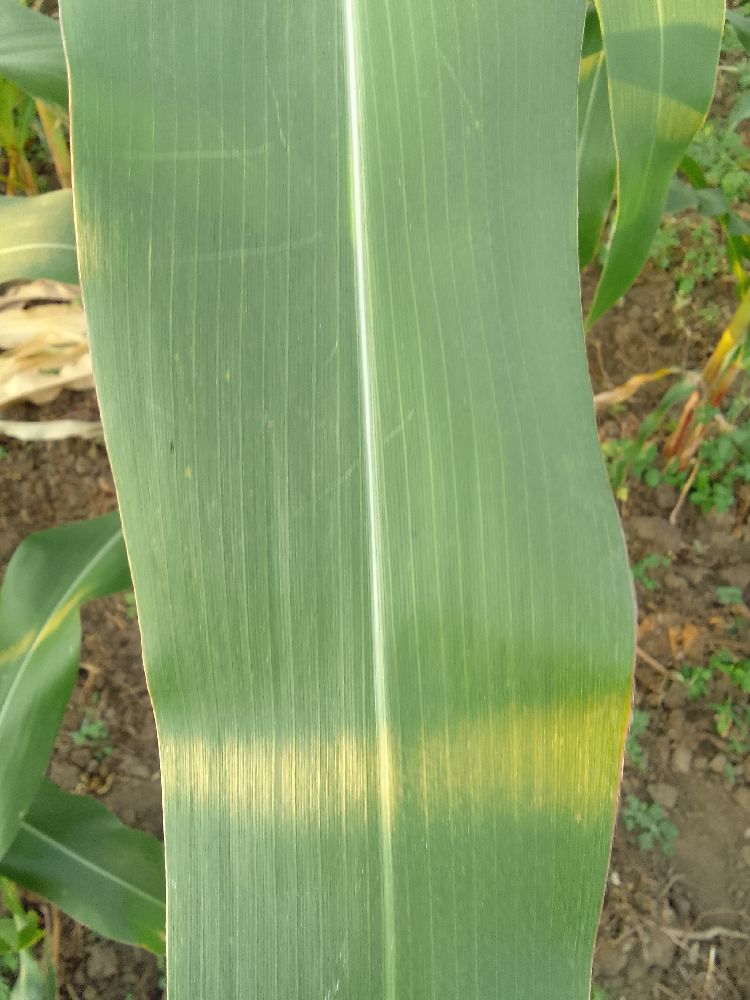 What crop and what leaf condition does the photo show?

maize, healthy
